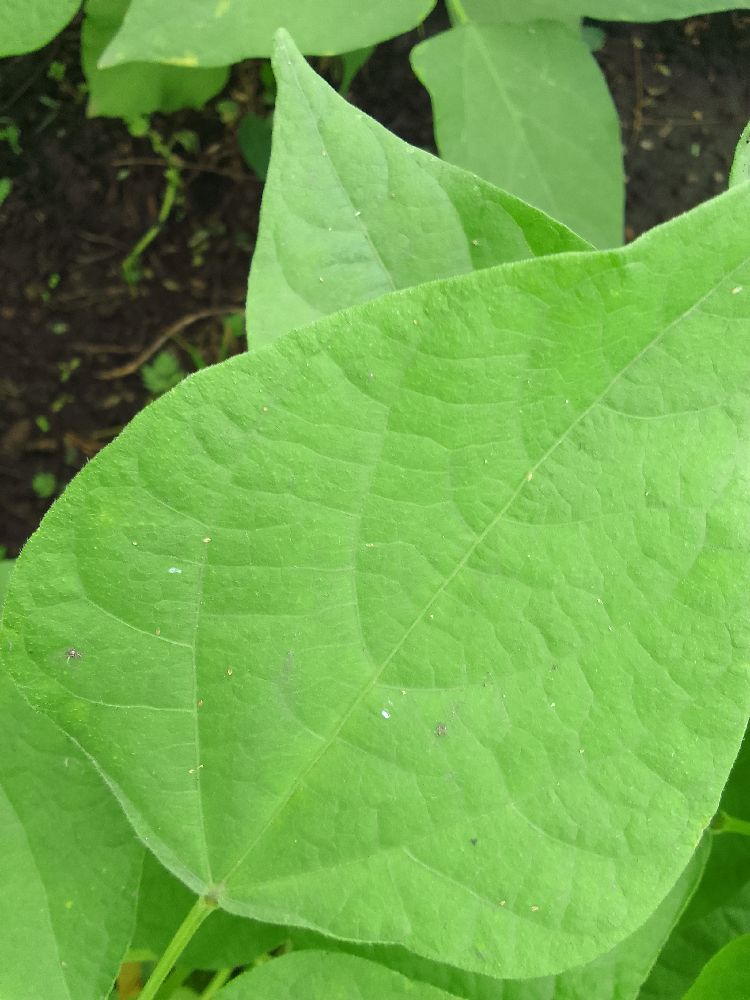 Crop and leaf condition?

common bean, healthy
